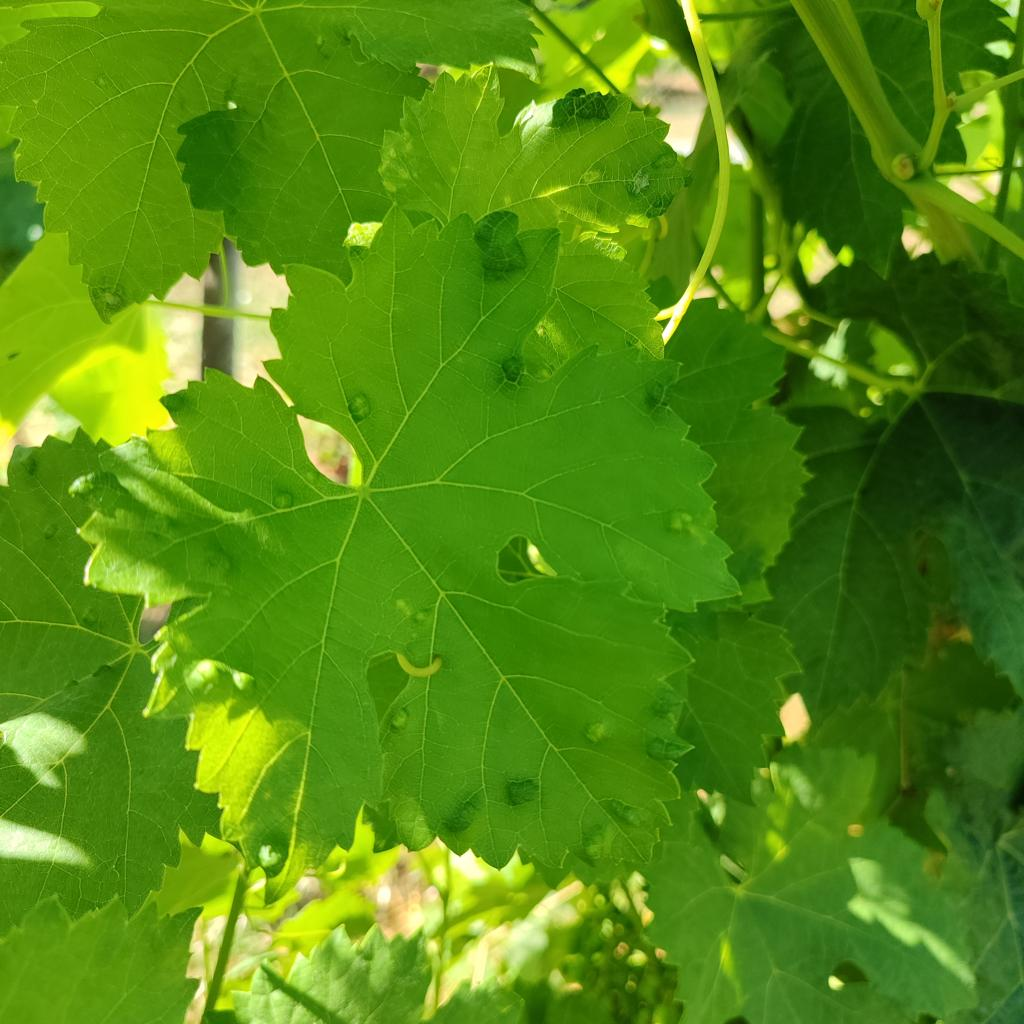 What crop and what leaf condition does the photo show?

grapevine, erineum mite
